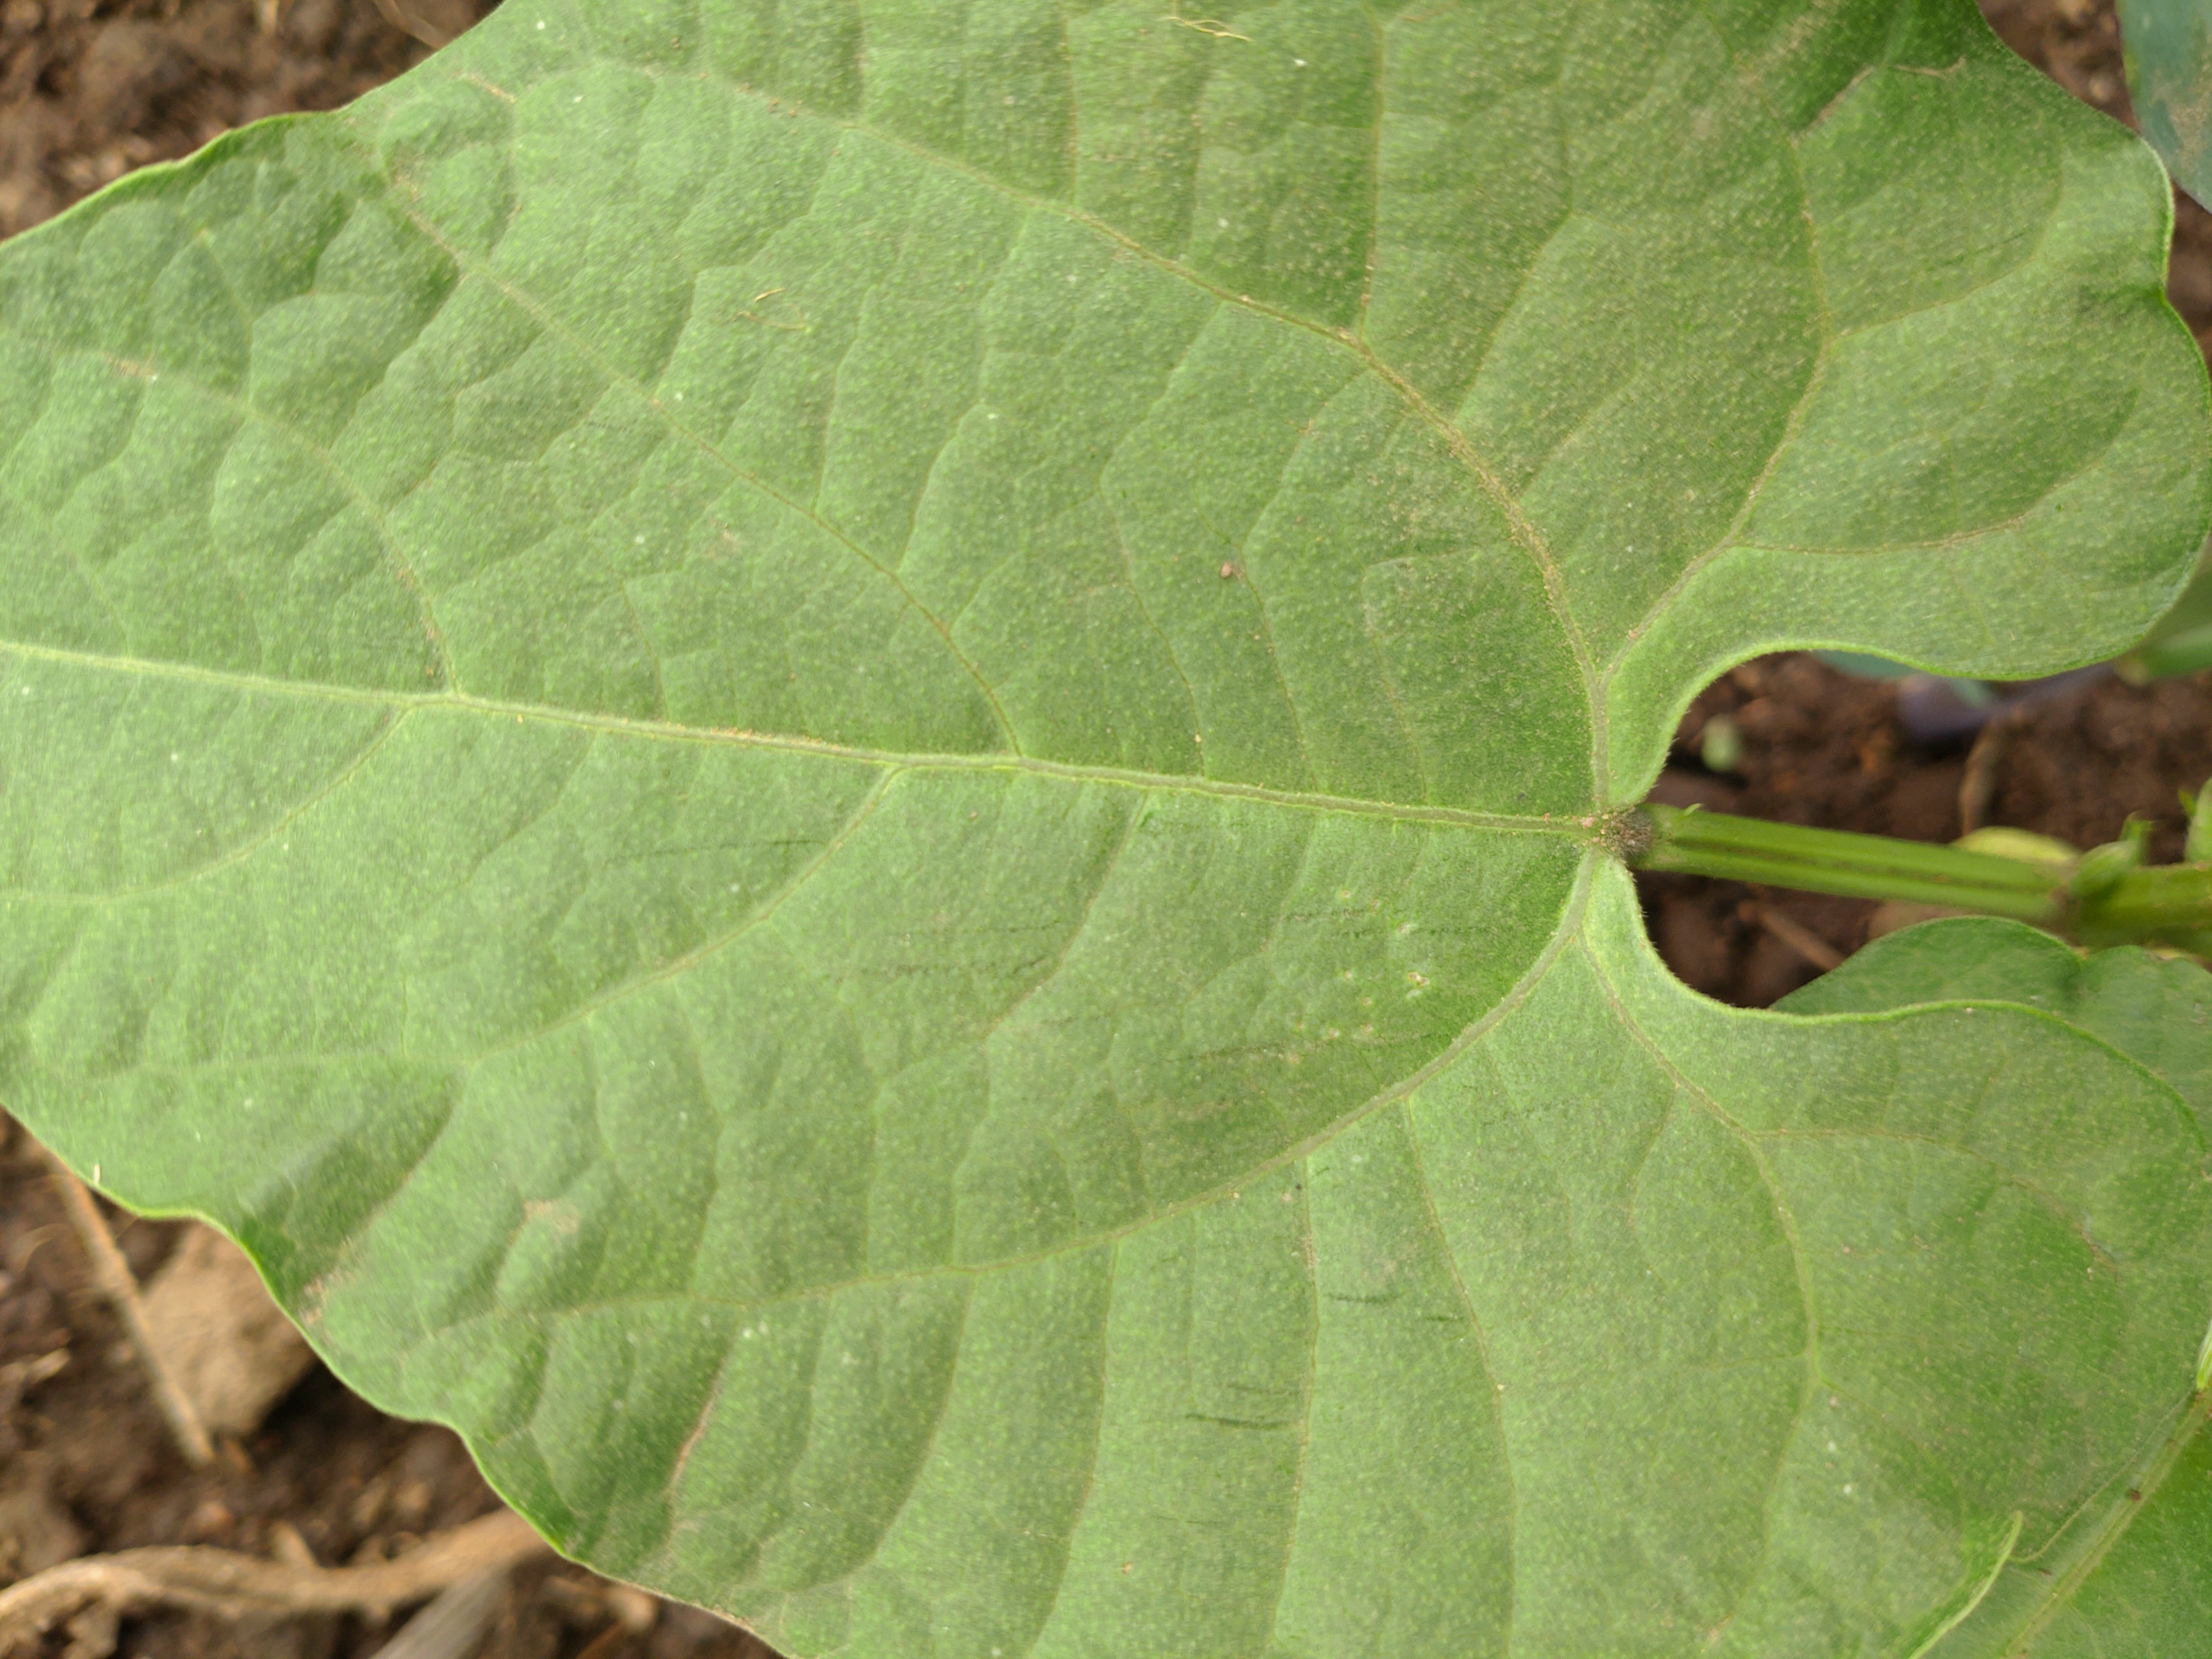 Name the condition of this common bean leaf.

healthy
